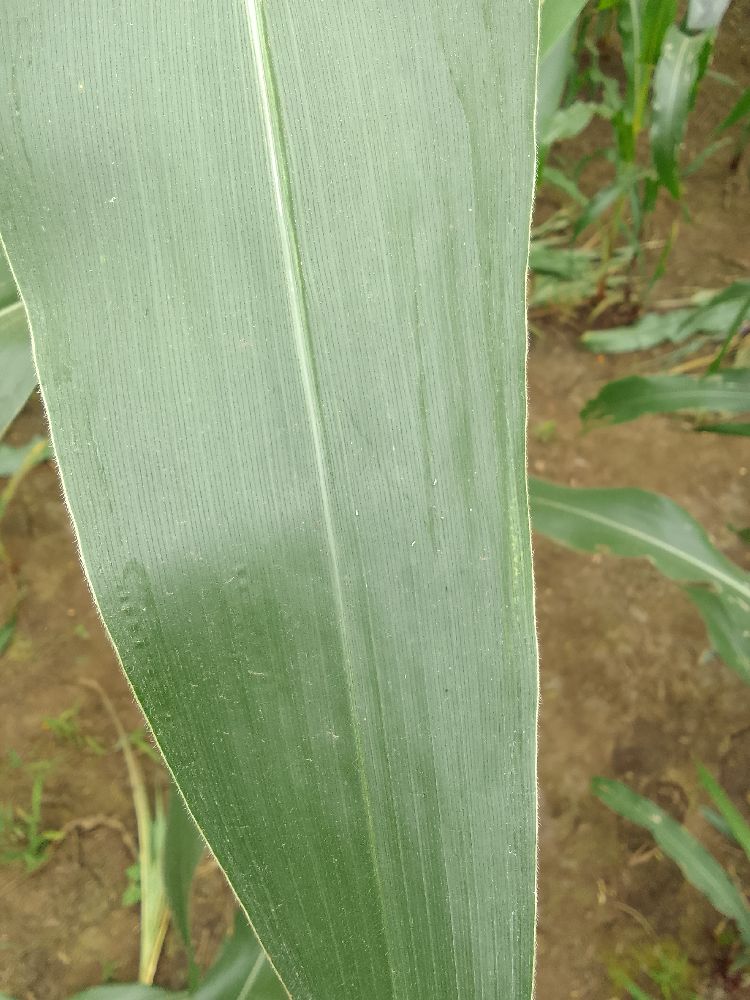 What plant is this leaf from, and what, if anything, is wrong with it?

maize, healthy
